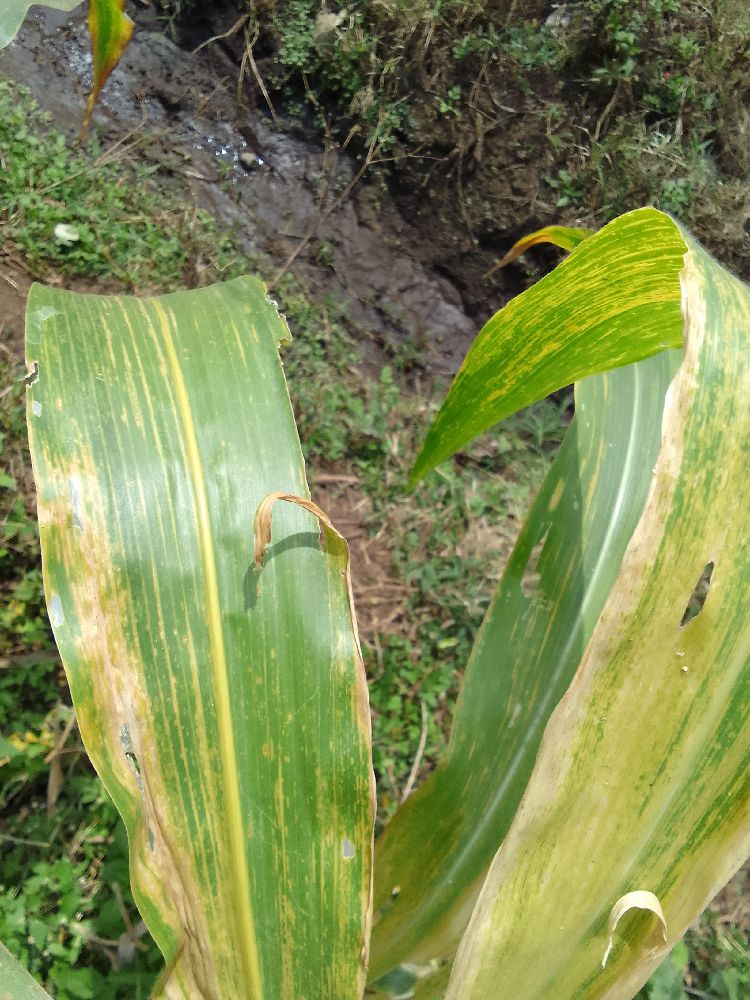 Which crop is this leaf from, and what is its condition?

maize, maize lethal necrosis
